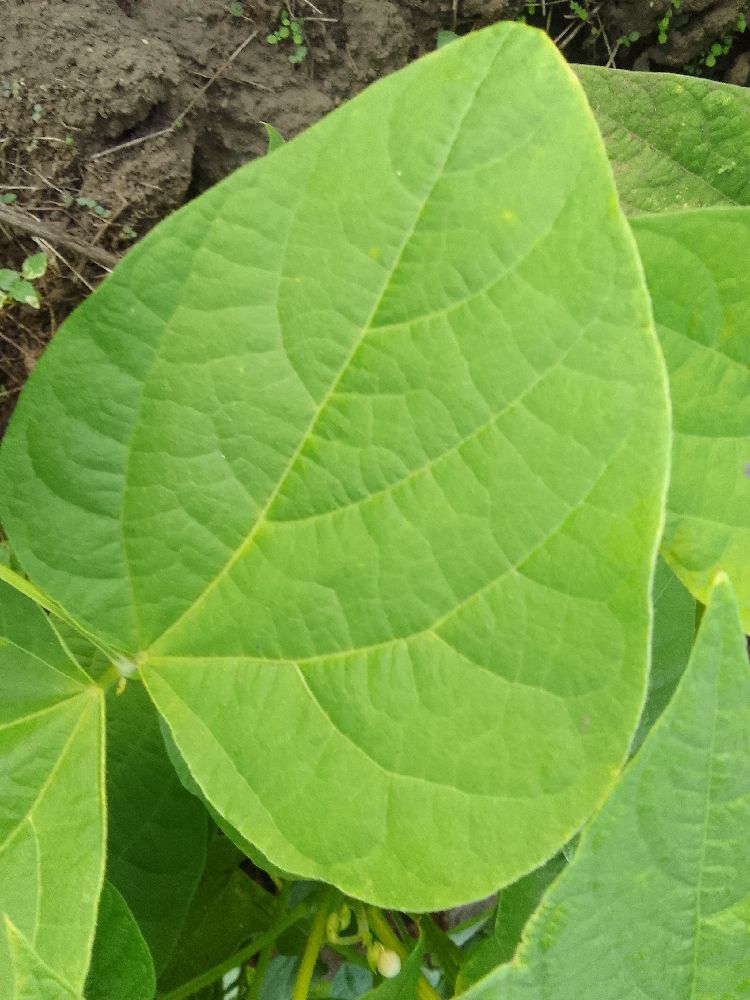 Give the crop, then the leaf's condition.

common bean, healthy
